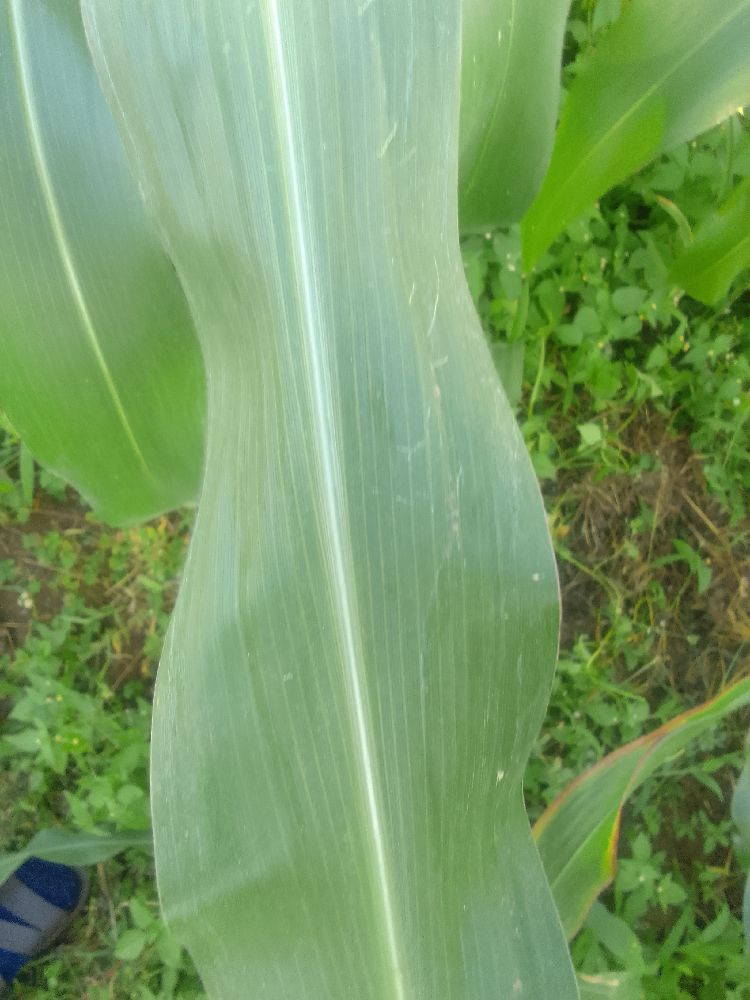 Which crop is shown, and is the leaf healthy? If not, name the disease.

maize, healthy
